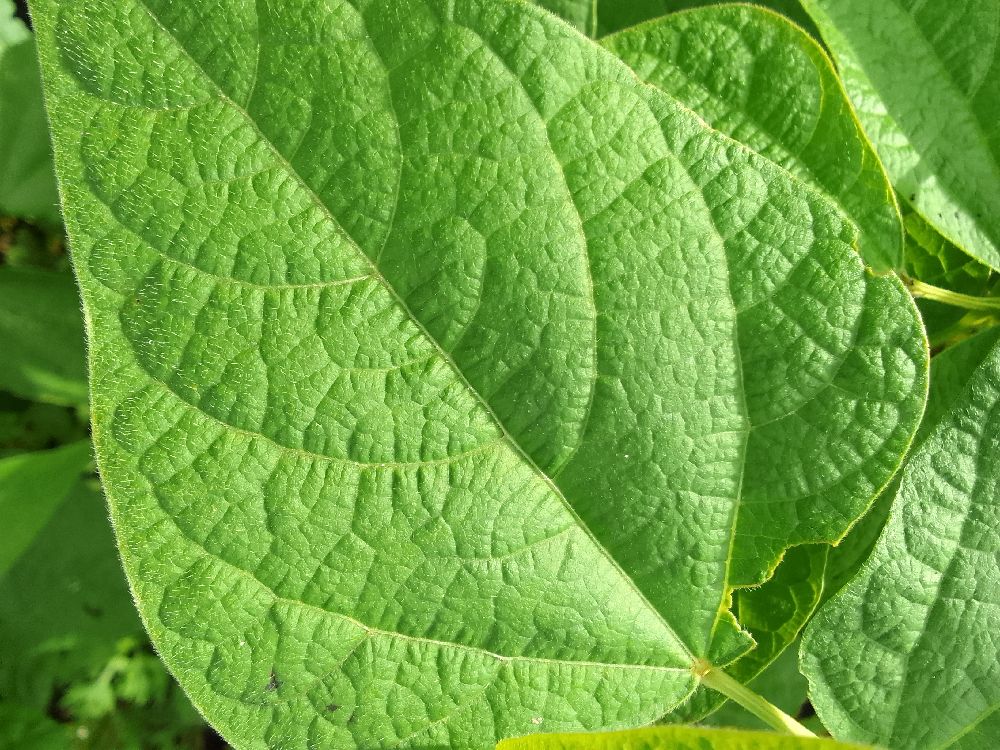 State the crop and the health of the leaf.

common bean, healthy
